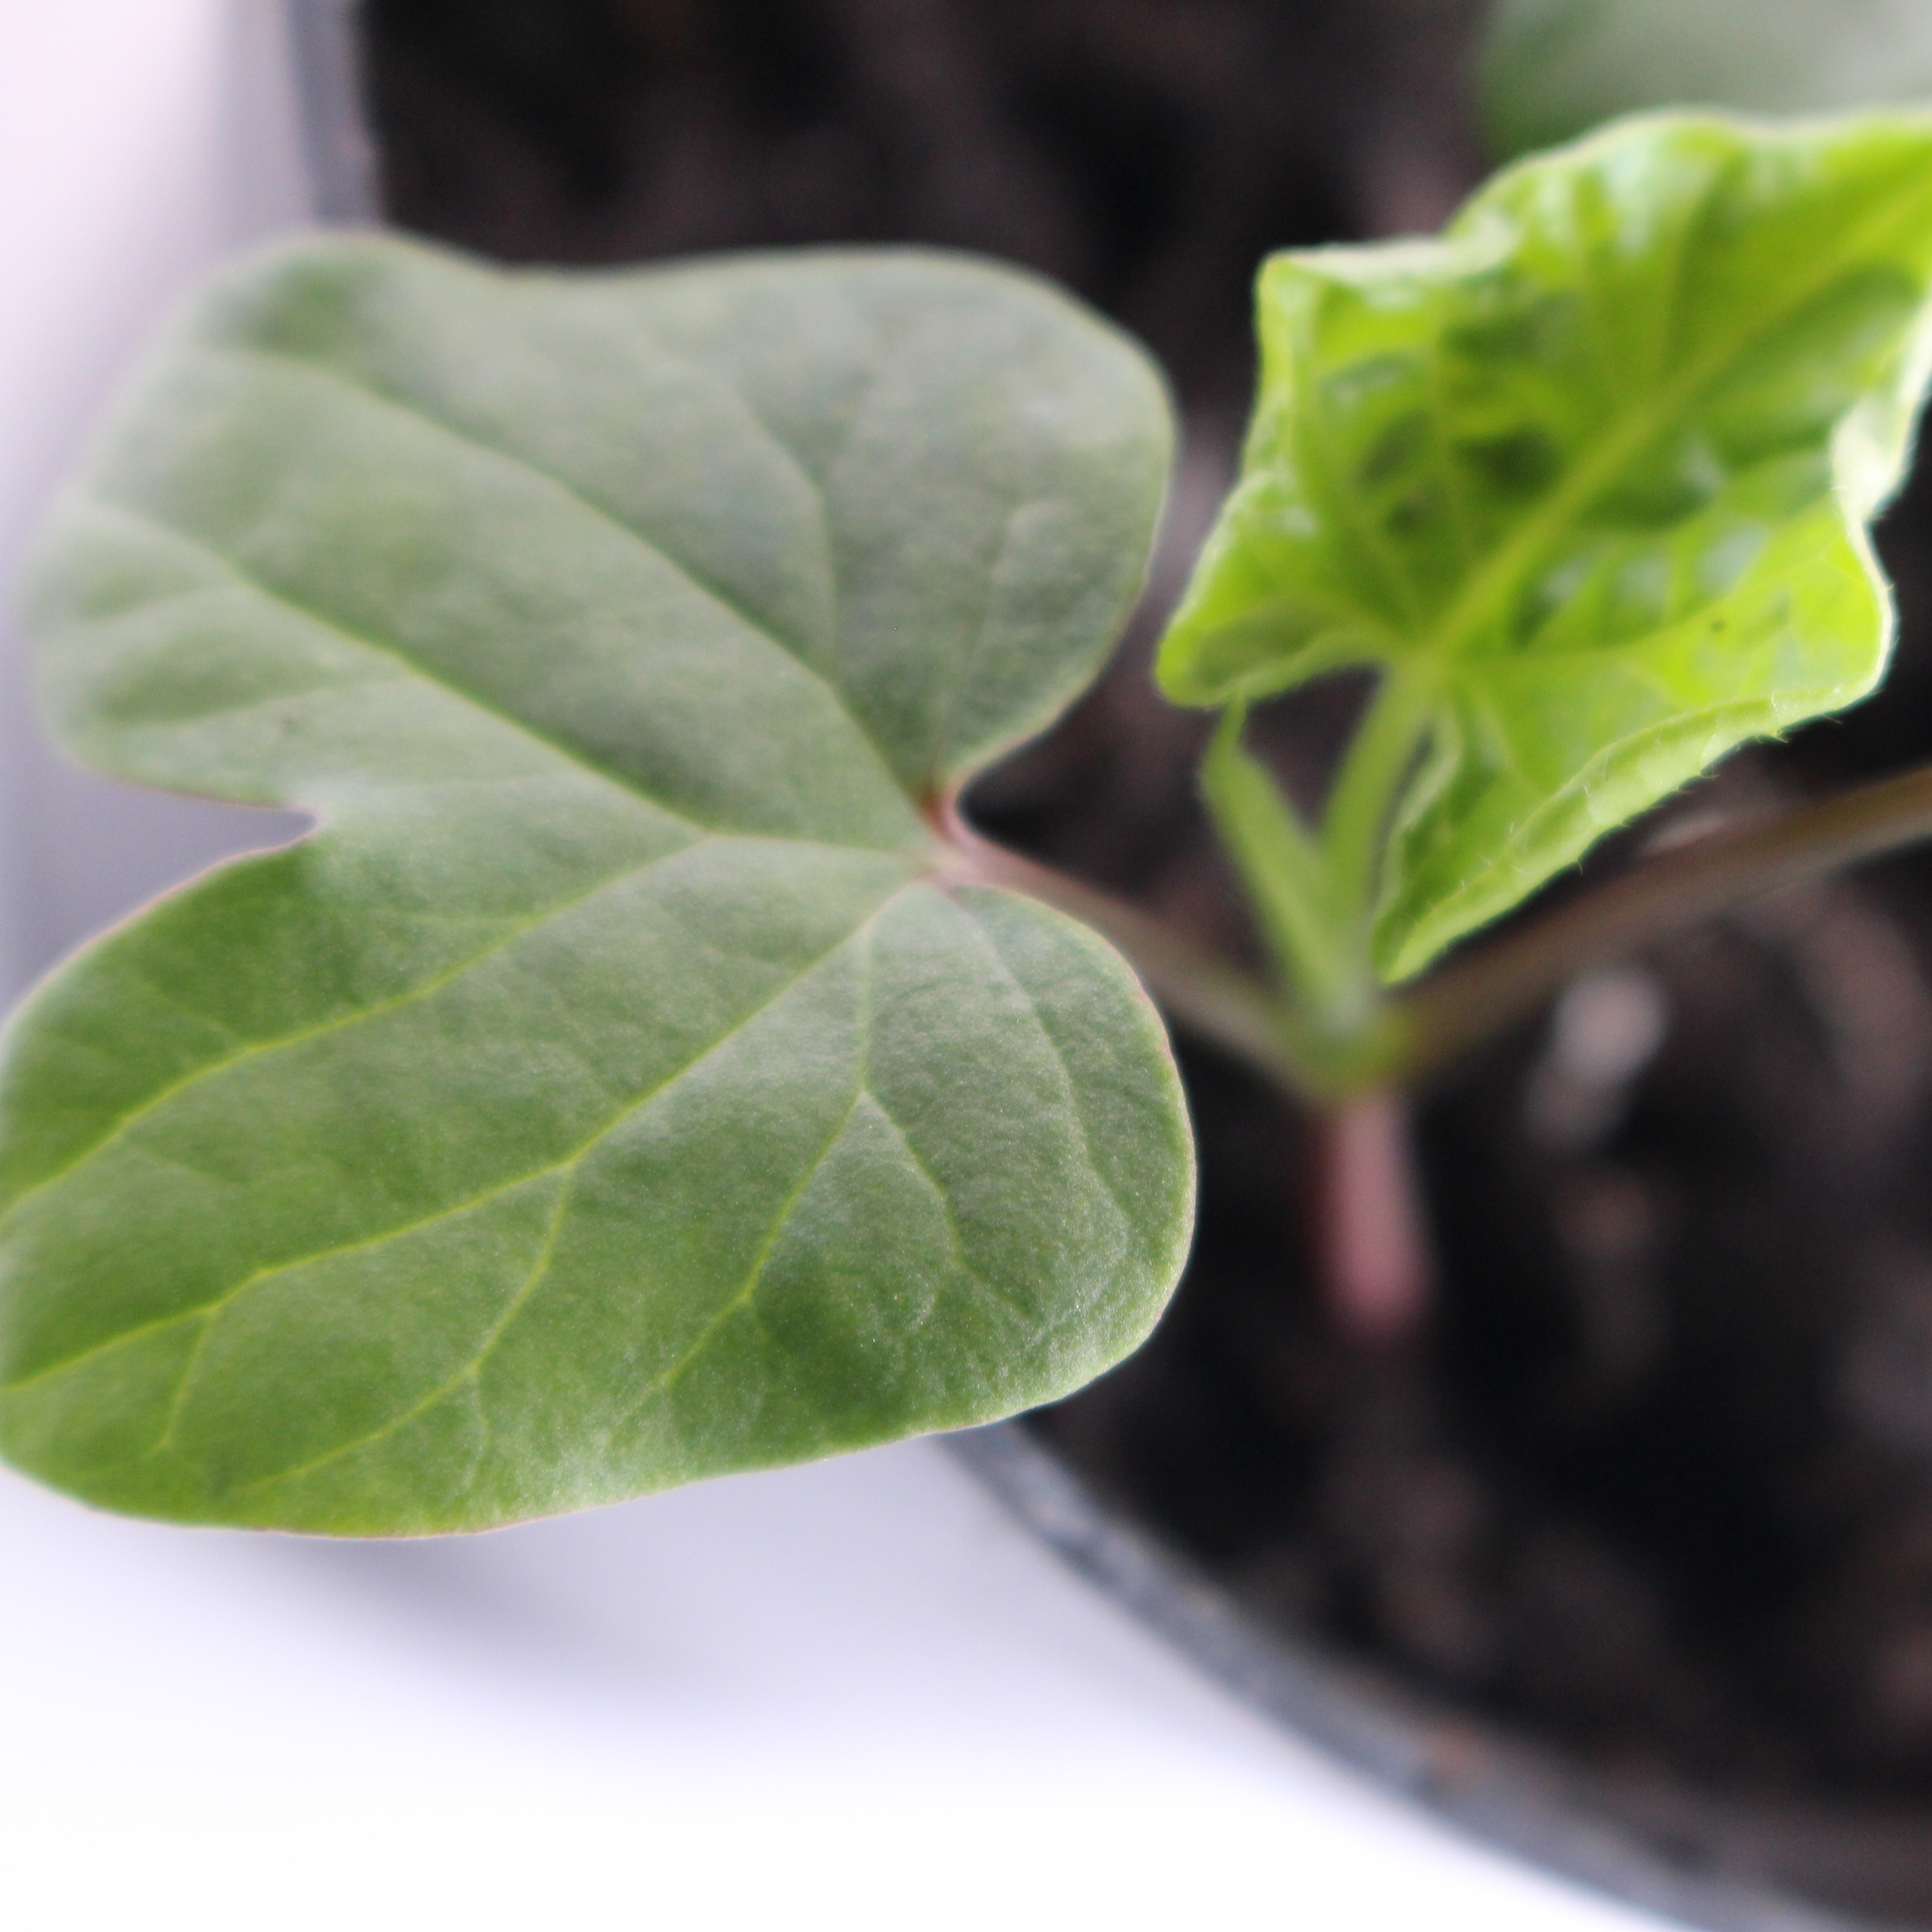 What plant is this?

Convolvulus arvensis
